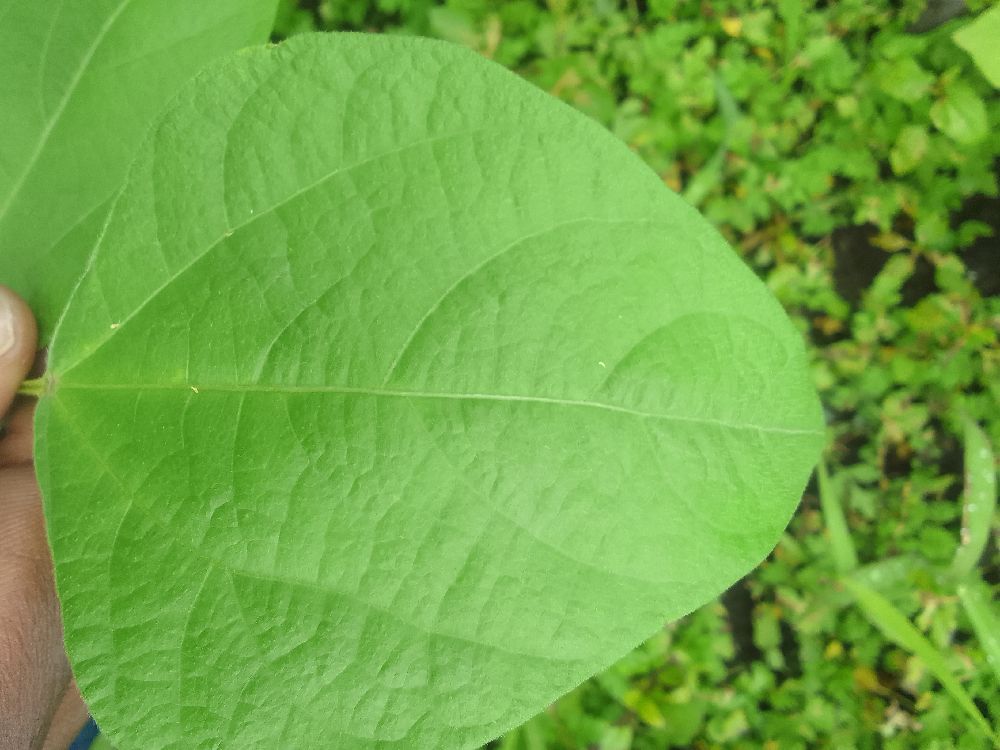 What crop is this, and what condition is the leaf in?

common bean, healthy
